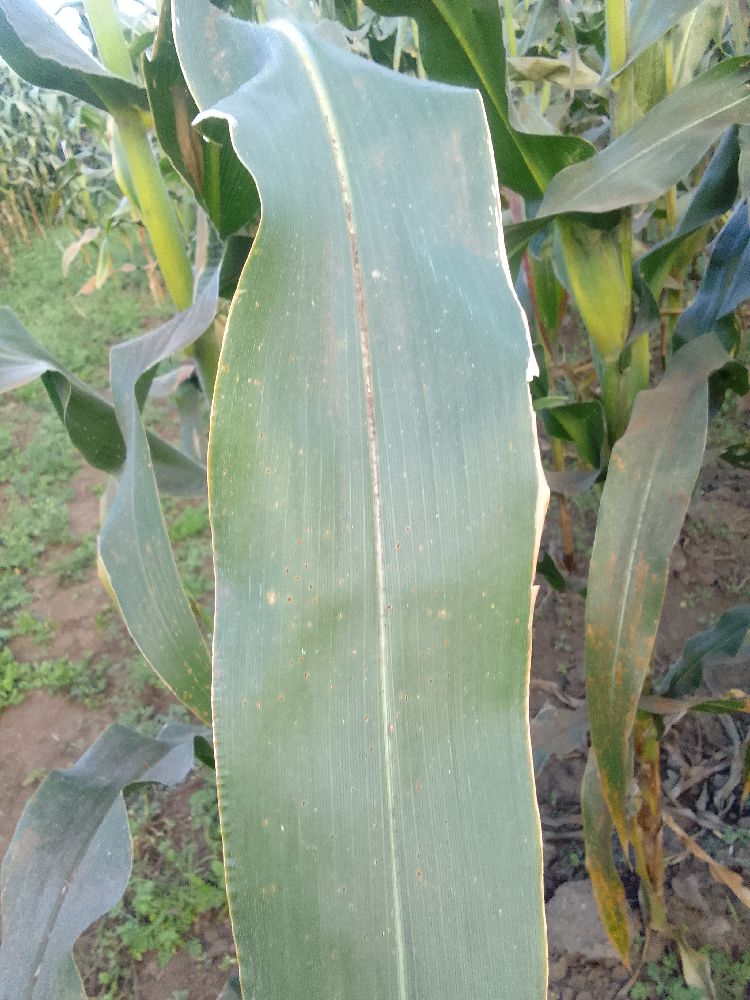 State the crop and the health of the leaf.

maize, healthy
